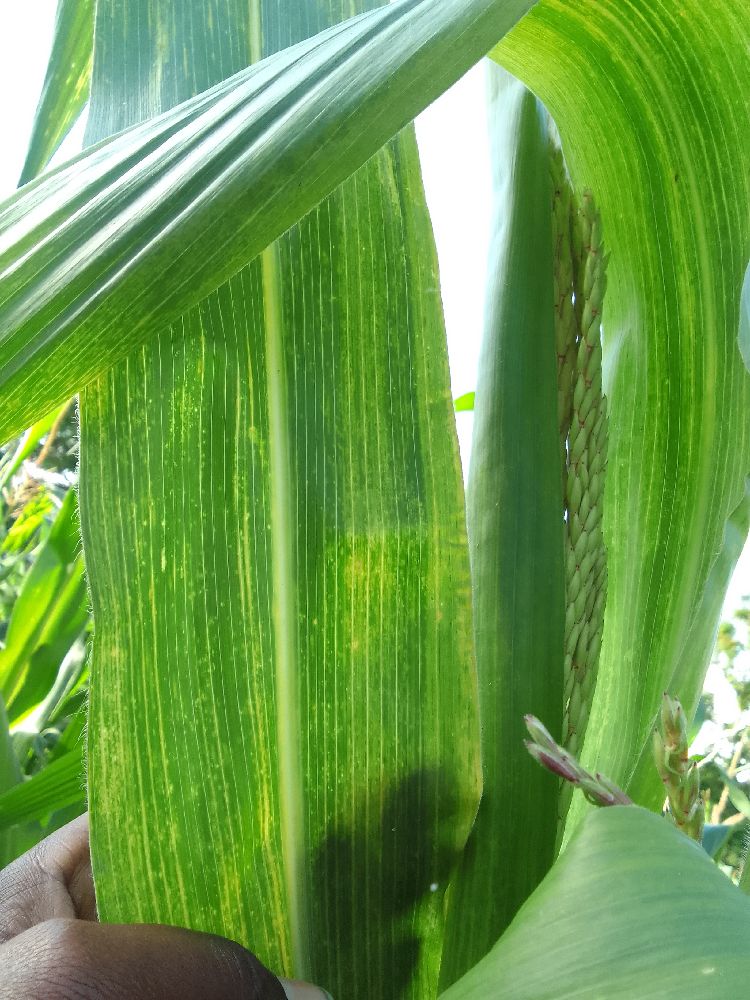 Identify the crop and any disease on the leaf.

maize, maize lethal necrosis
